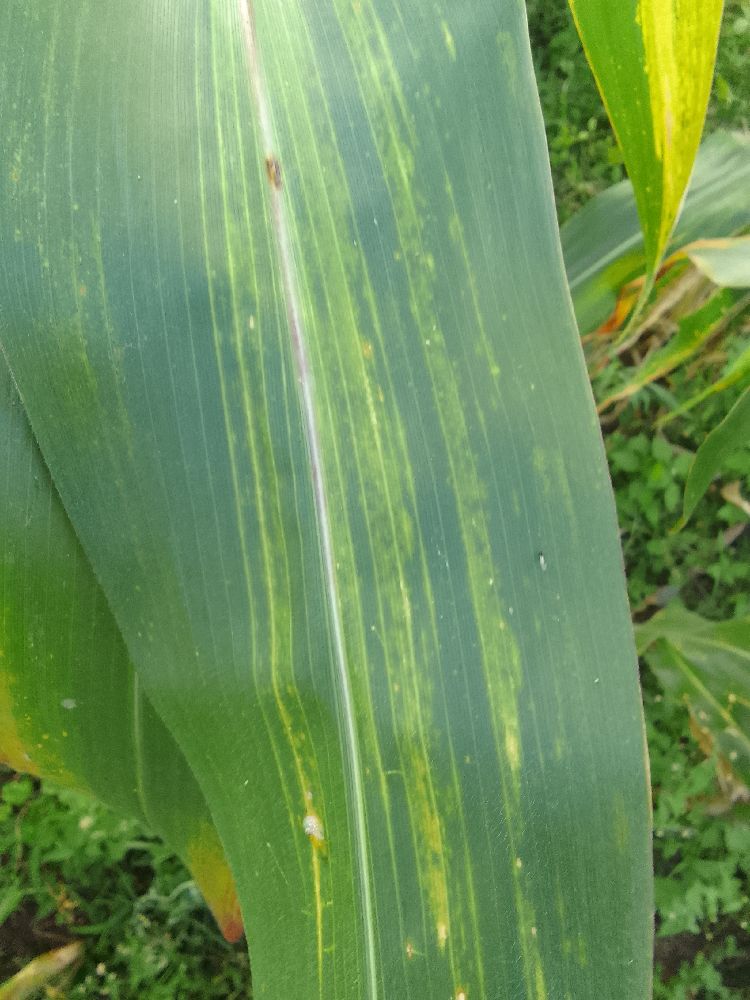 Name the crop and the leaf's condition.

maize, maize lethal necrosis
